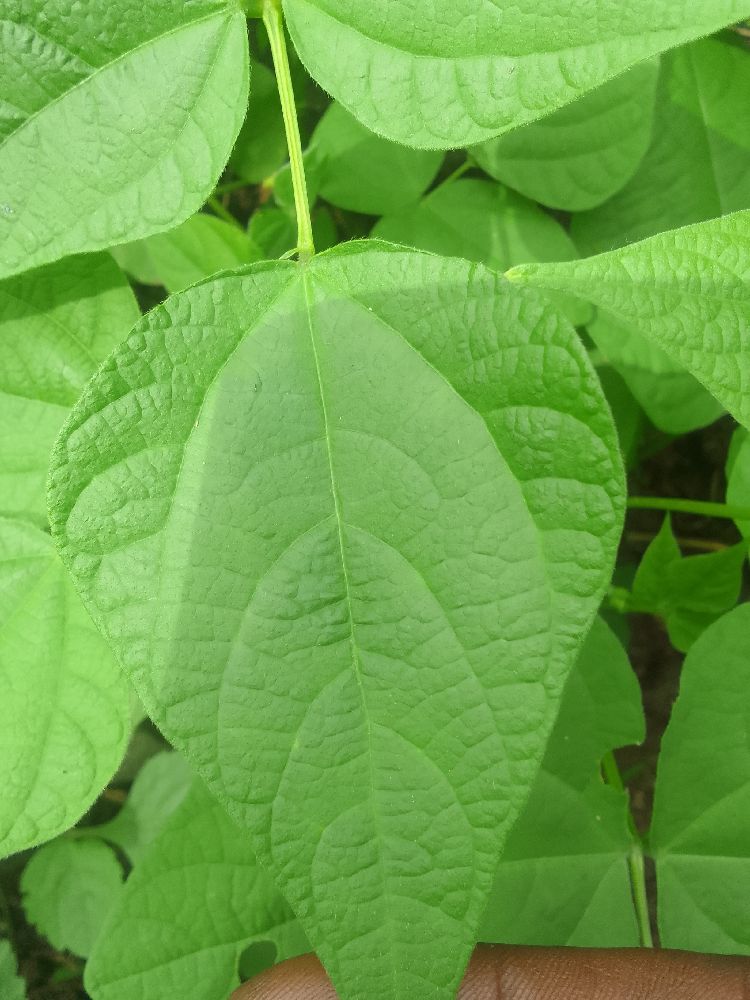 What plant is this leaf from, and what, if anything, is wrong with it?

common bean, healthy
